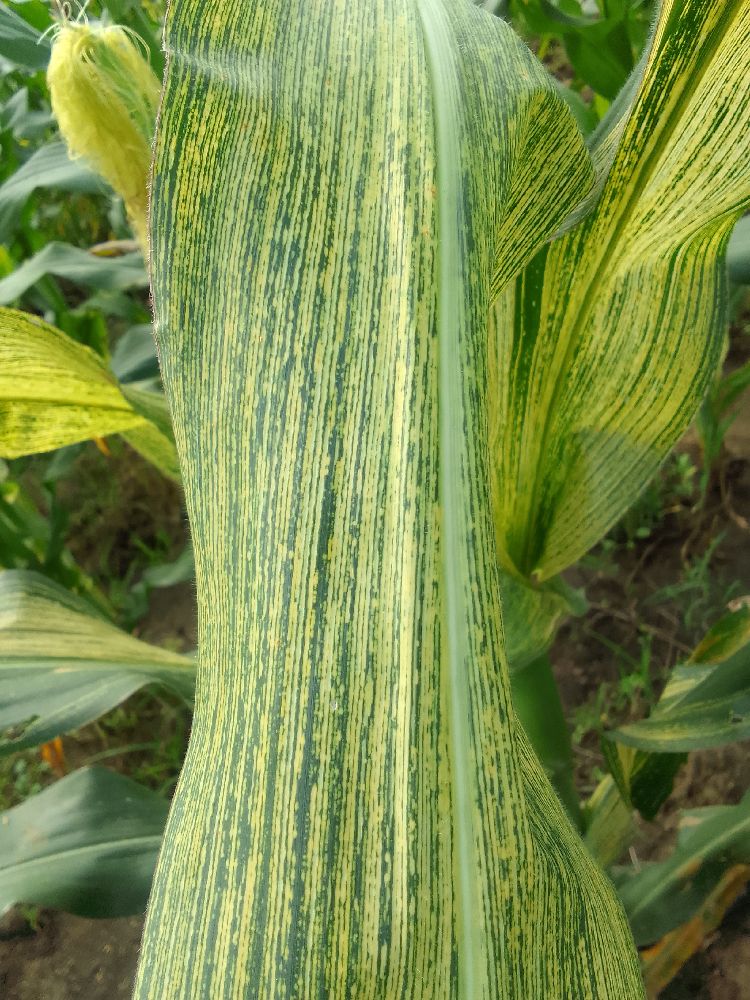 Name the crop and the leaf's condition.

maize, maize streak virus
